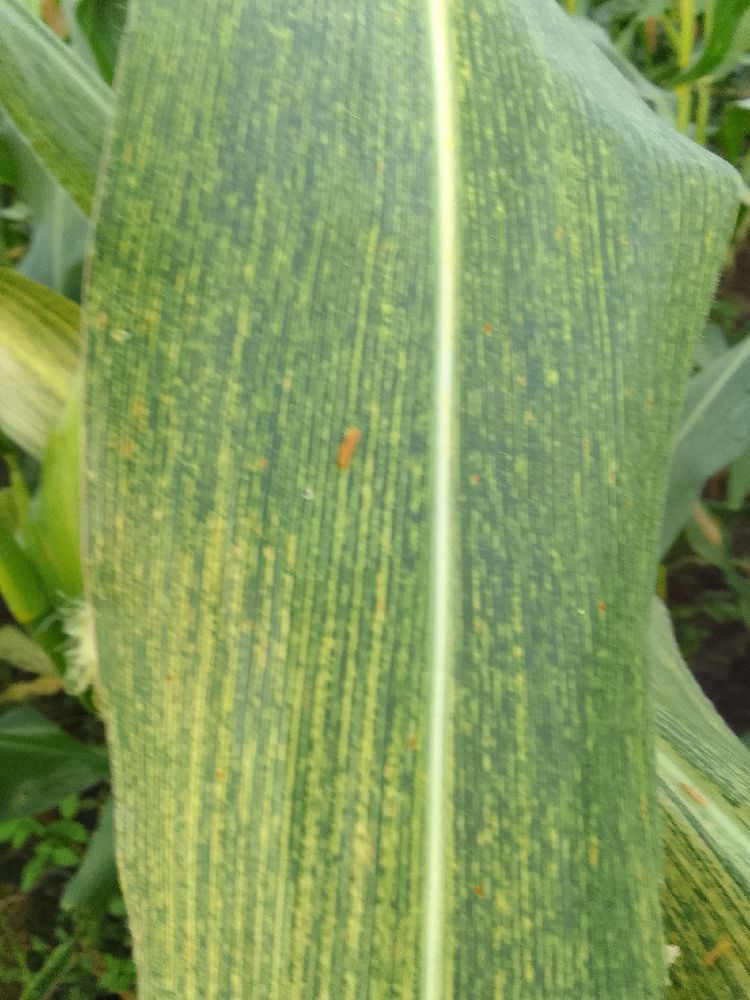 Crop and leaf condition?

maize, maize streak virus
